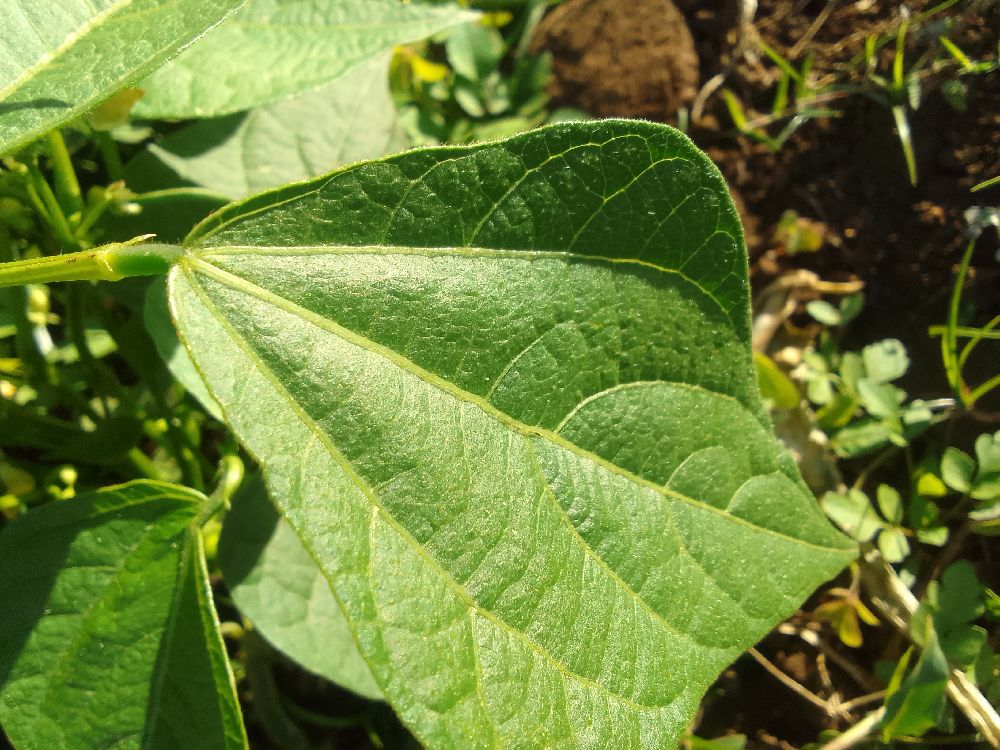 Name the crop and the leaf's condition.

common bean, healthy
